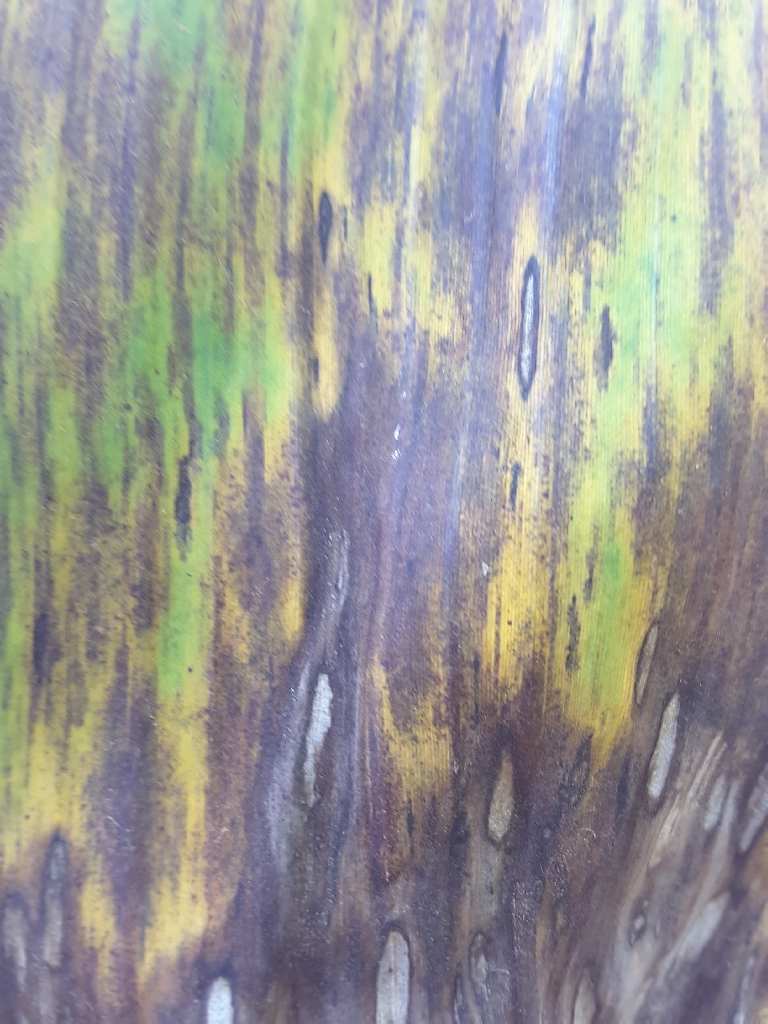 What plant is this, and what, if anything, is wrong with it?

banana, black sigatoka
